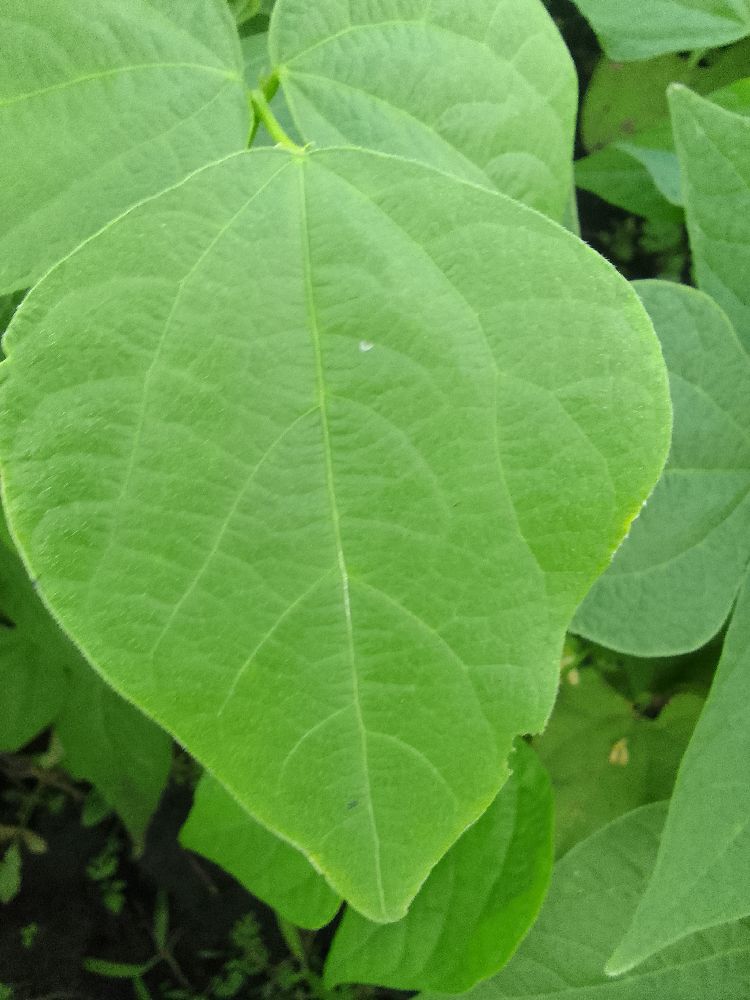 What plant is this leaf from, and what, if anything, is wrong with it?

common bean, healthy
